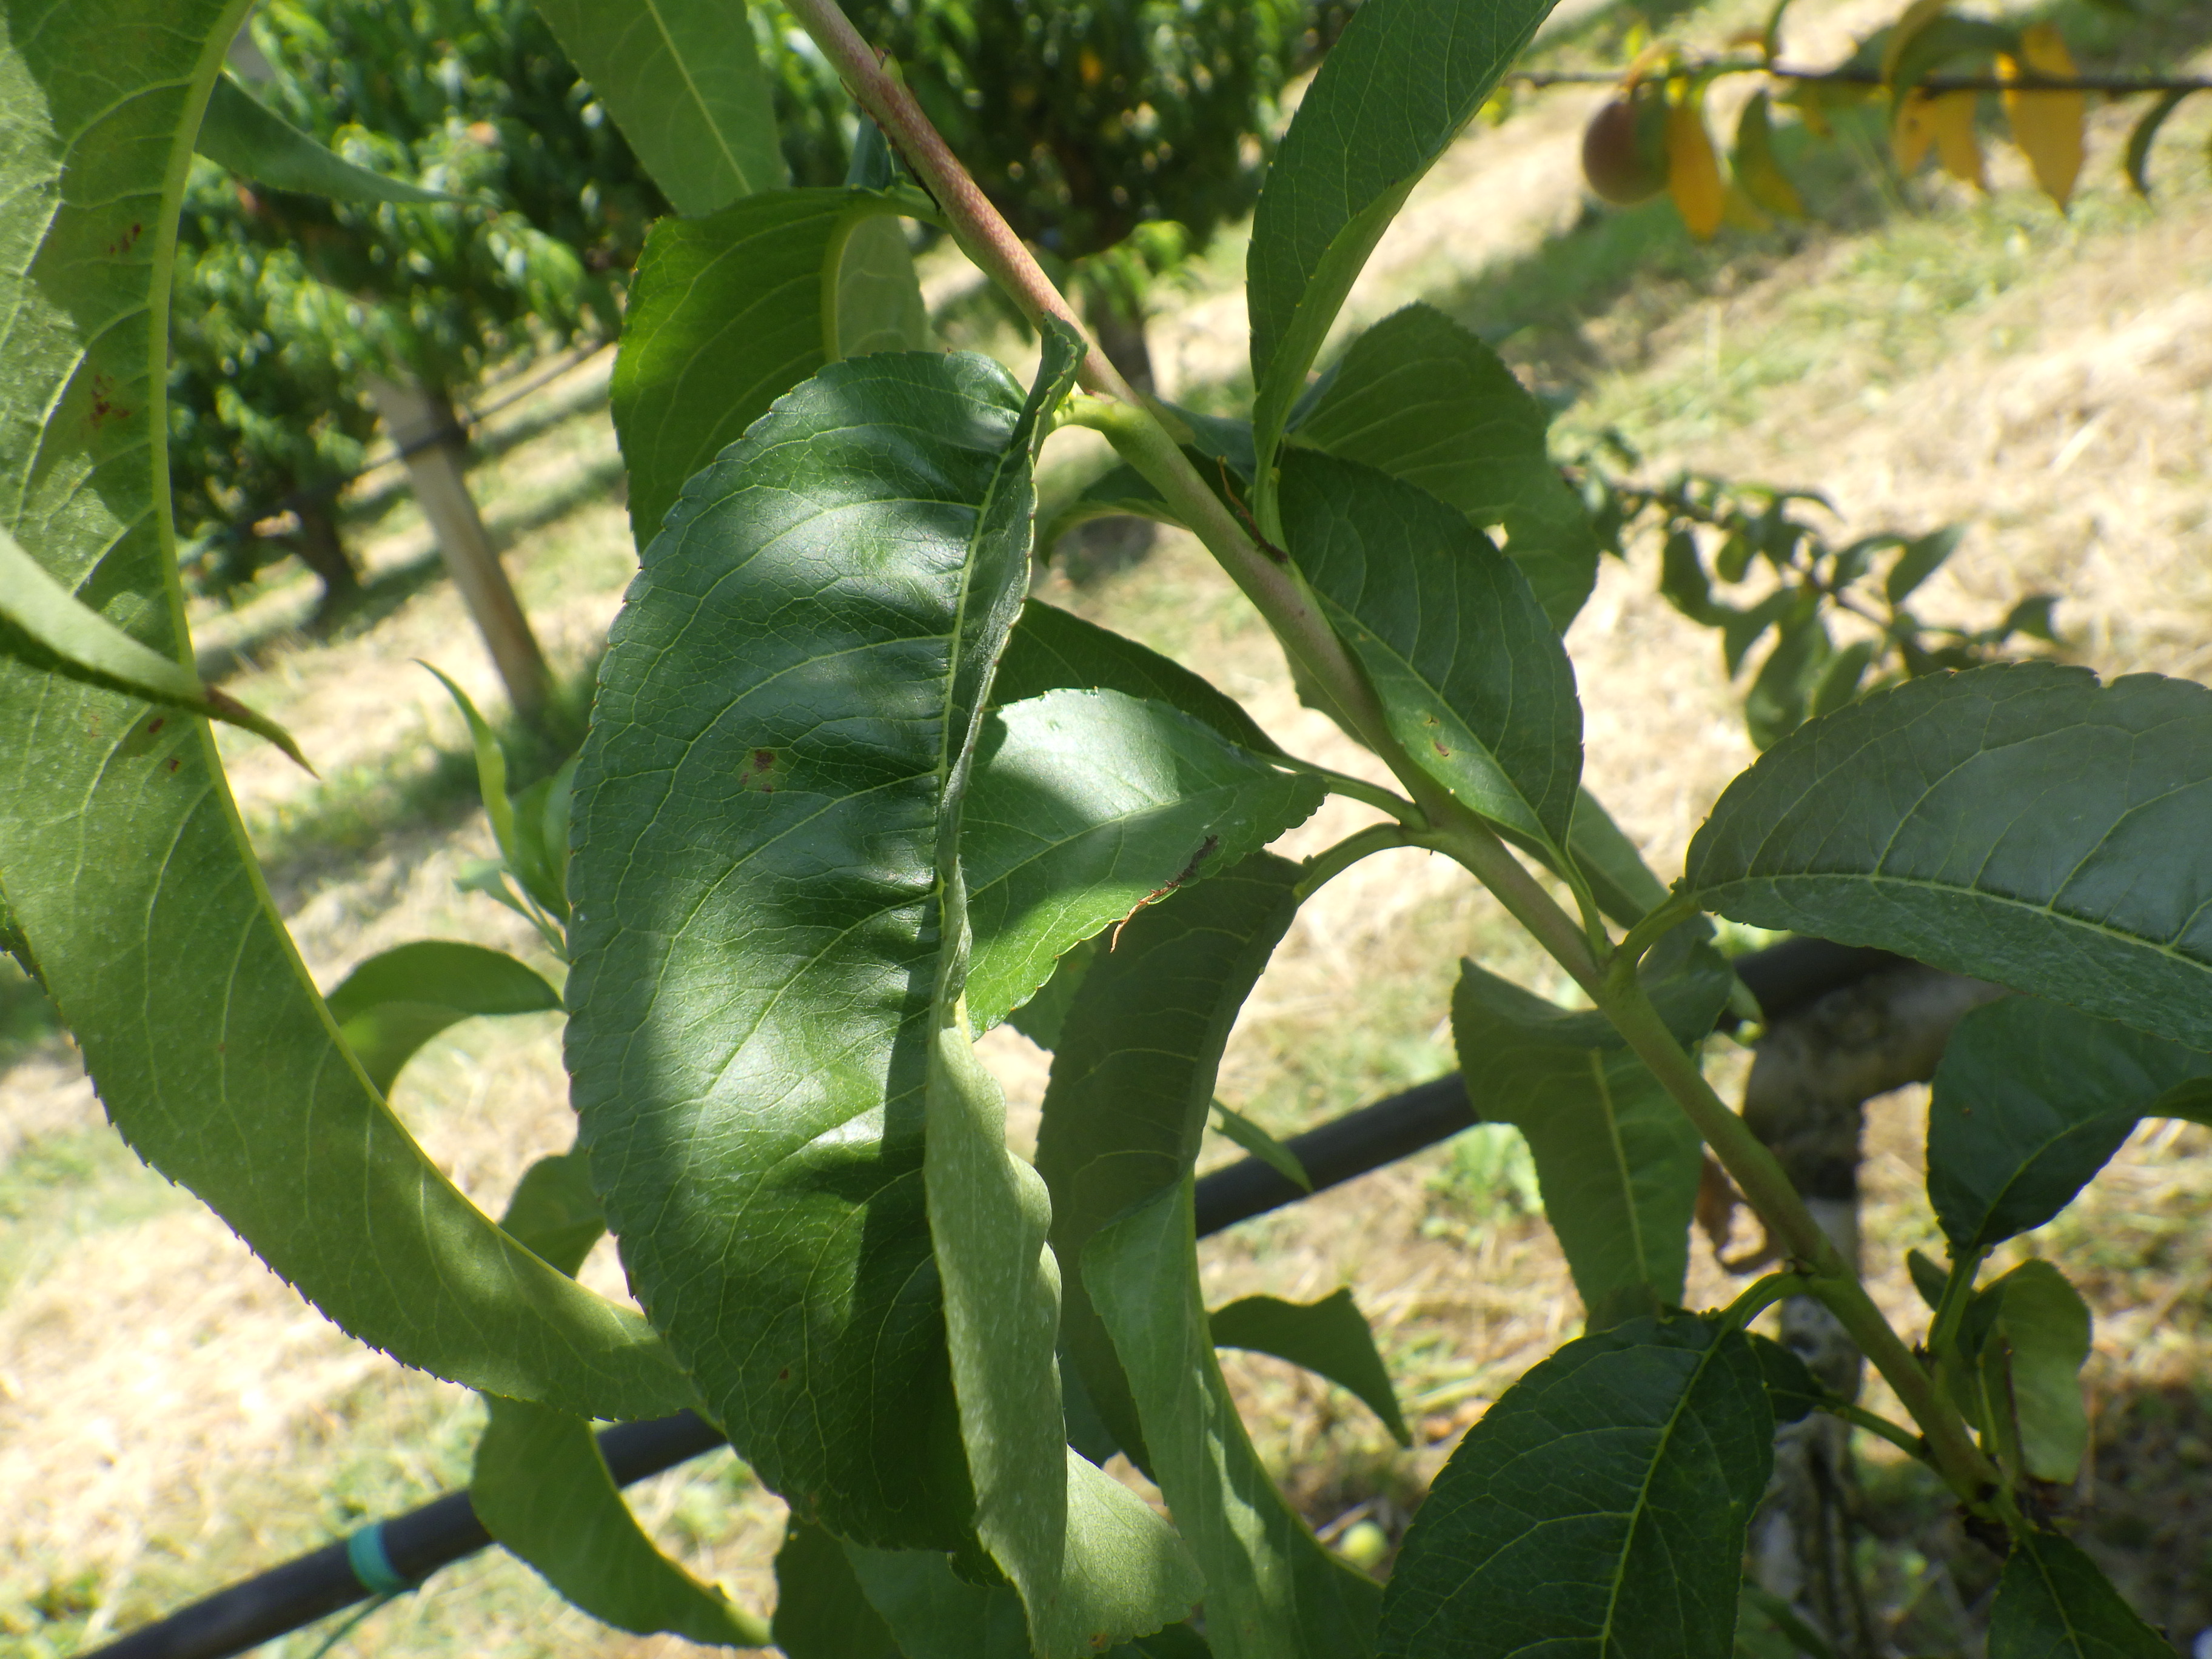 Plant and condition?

peach, shot hole disease
